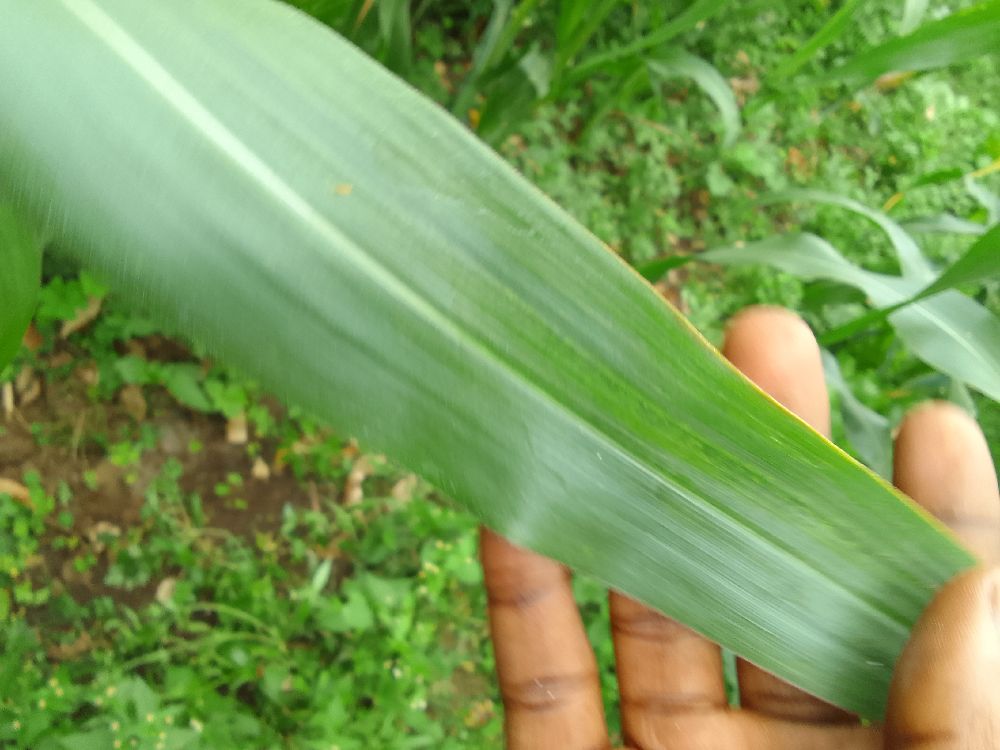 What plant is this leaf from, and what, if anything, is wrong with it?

maize, healthy
